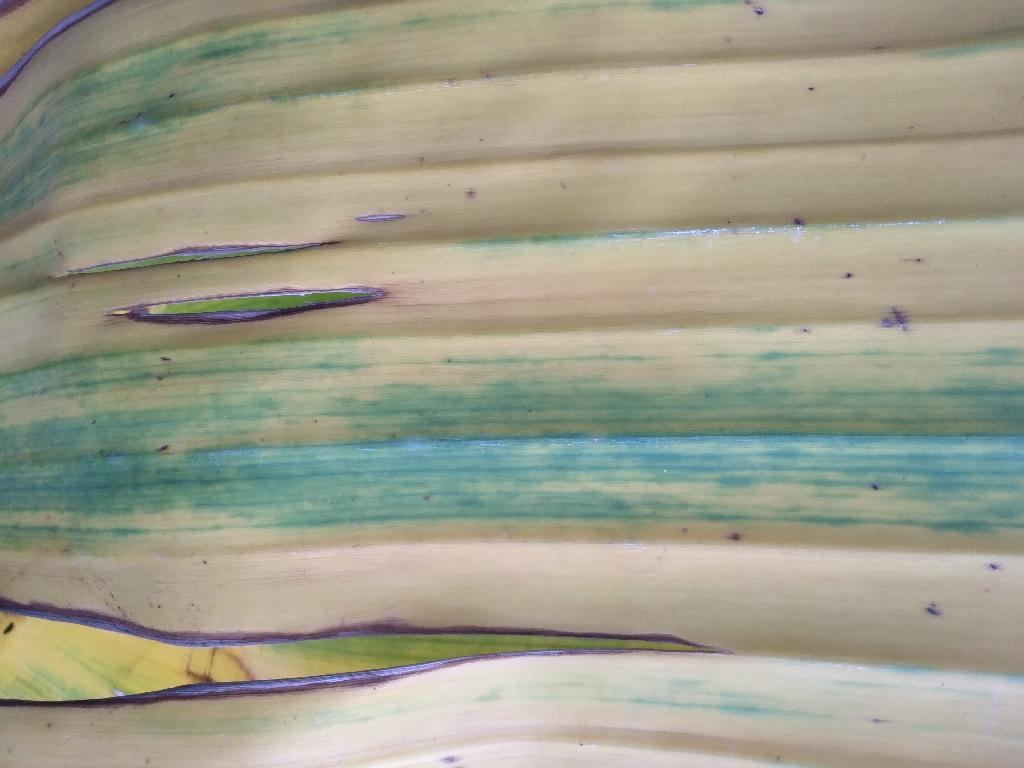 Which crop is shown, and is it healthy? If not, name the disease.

banana, fusarium wilt race 1
